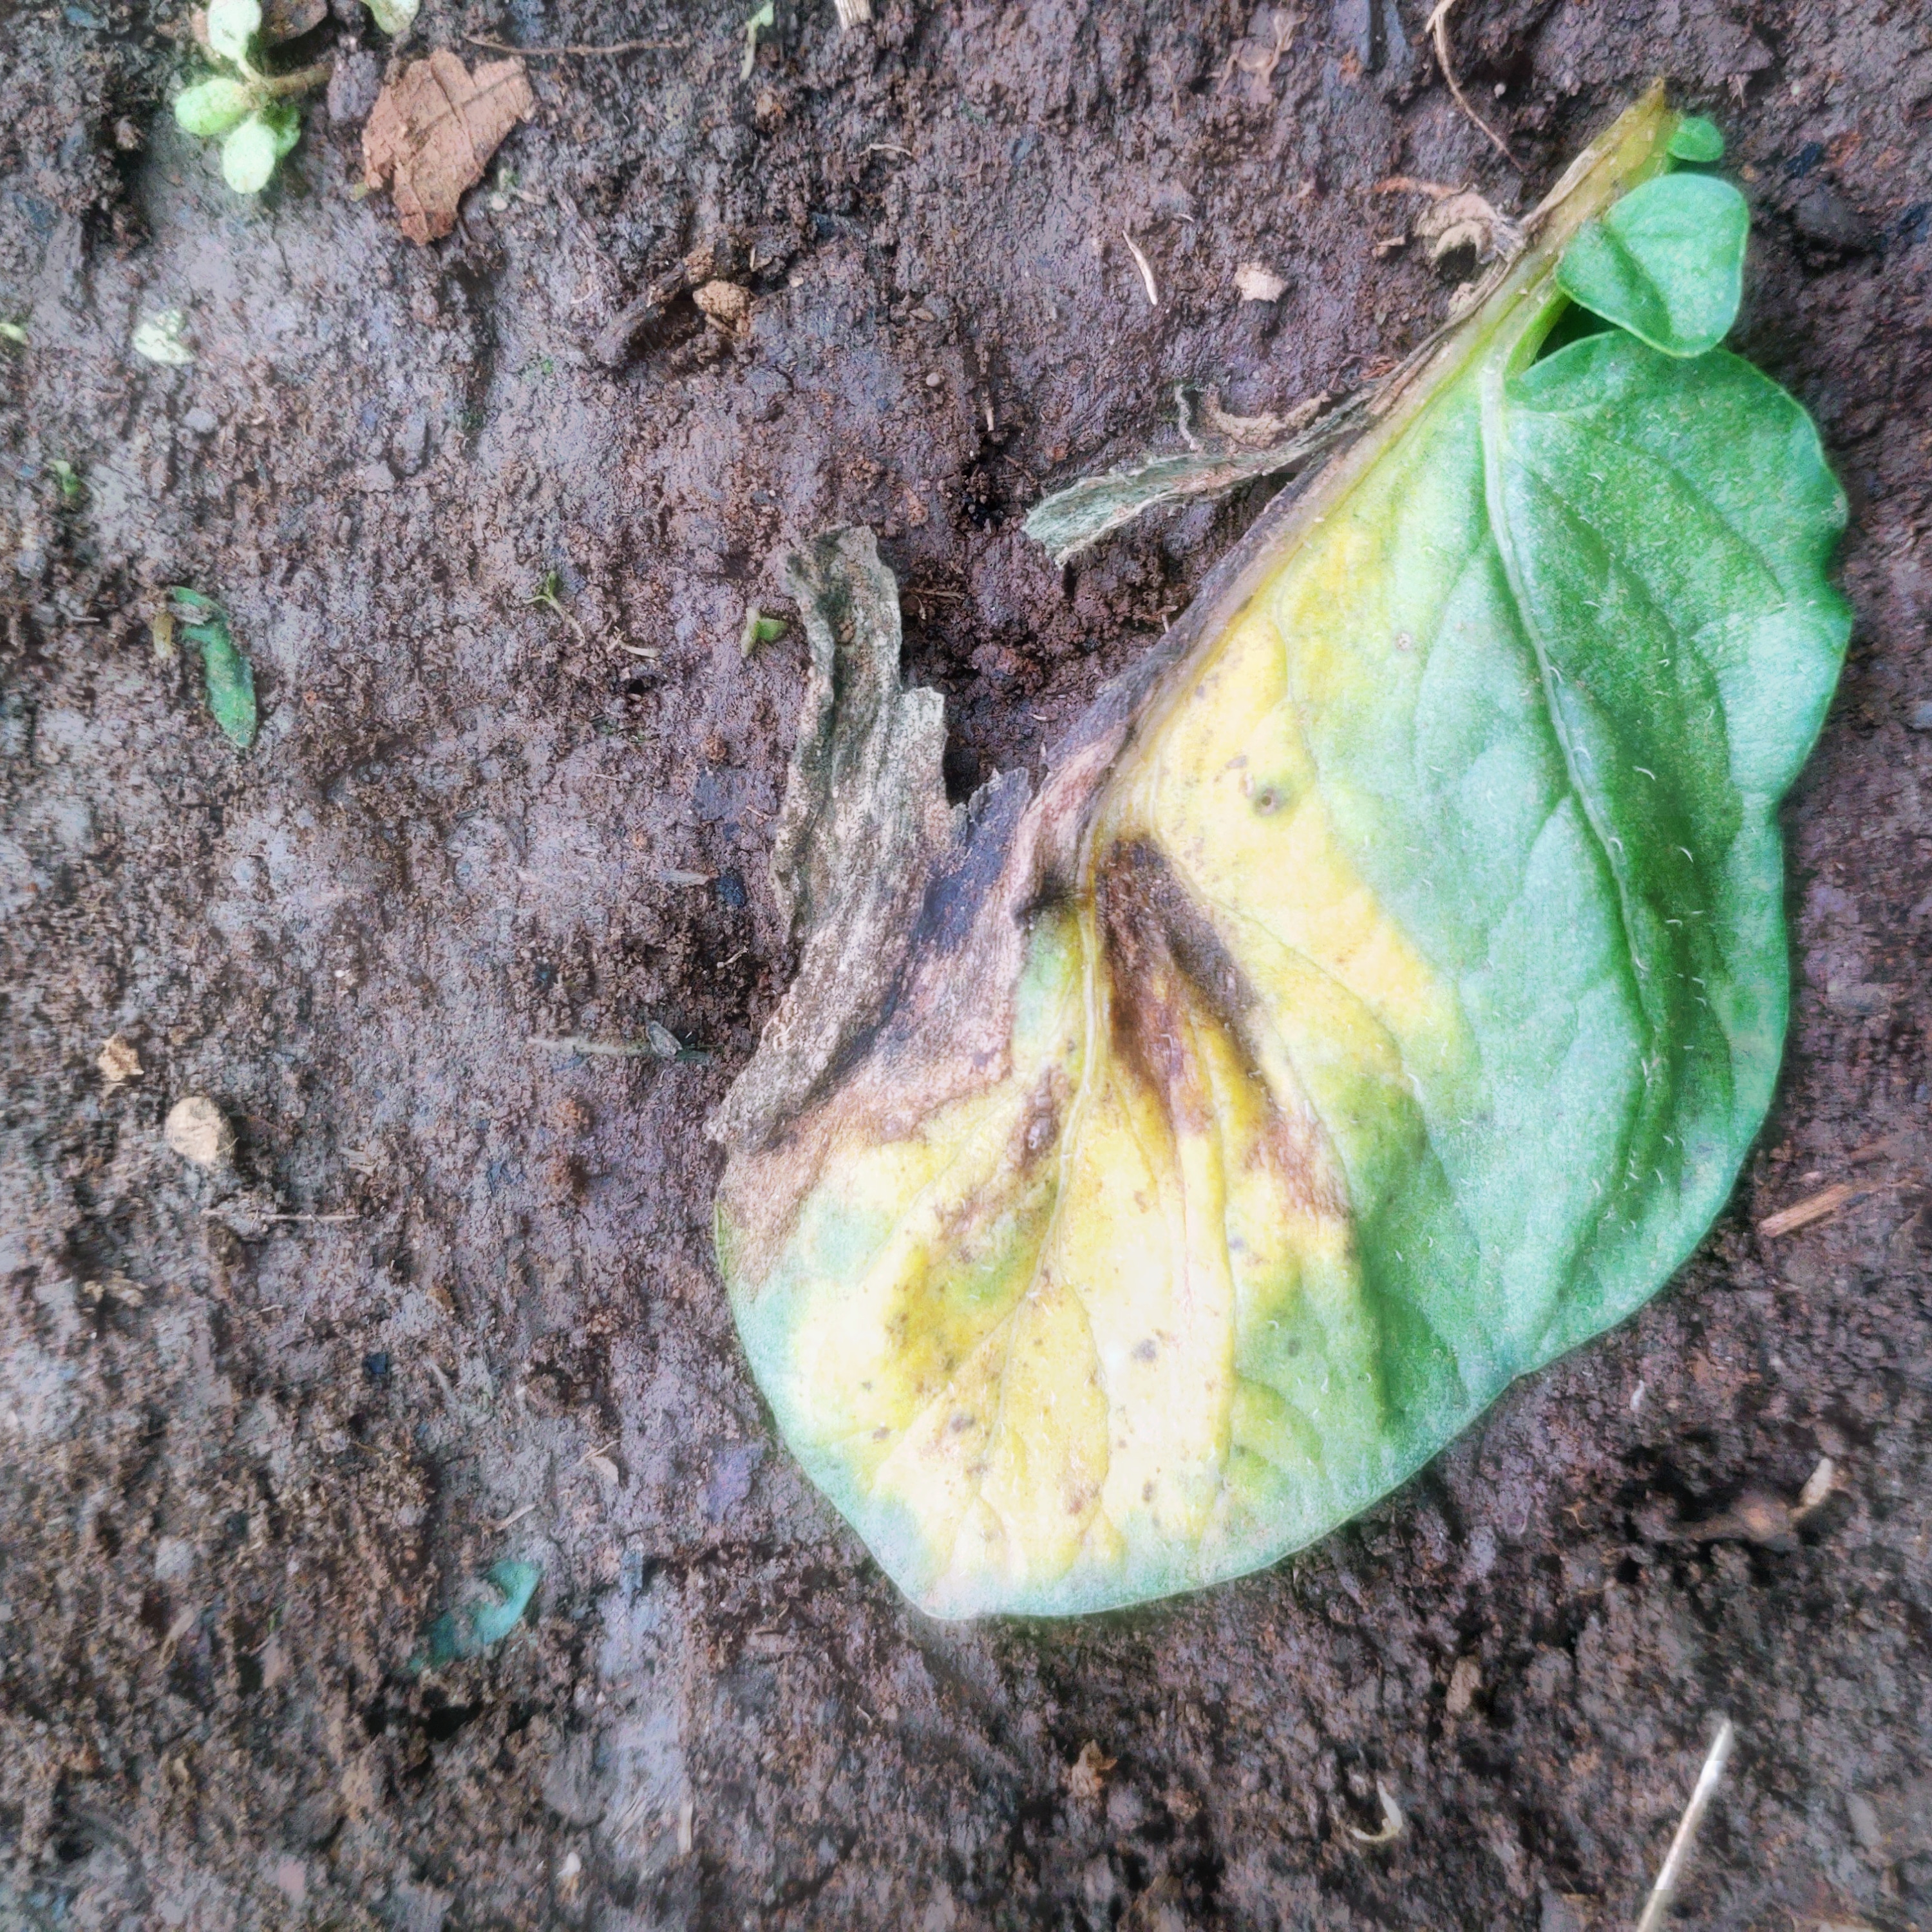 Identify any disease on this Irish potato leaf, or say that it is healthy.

late blight
